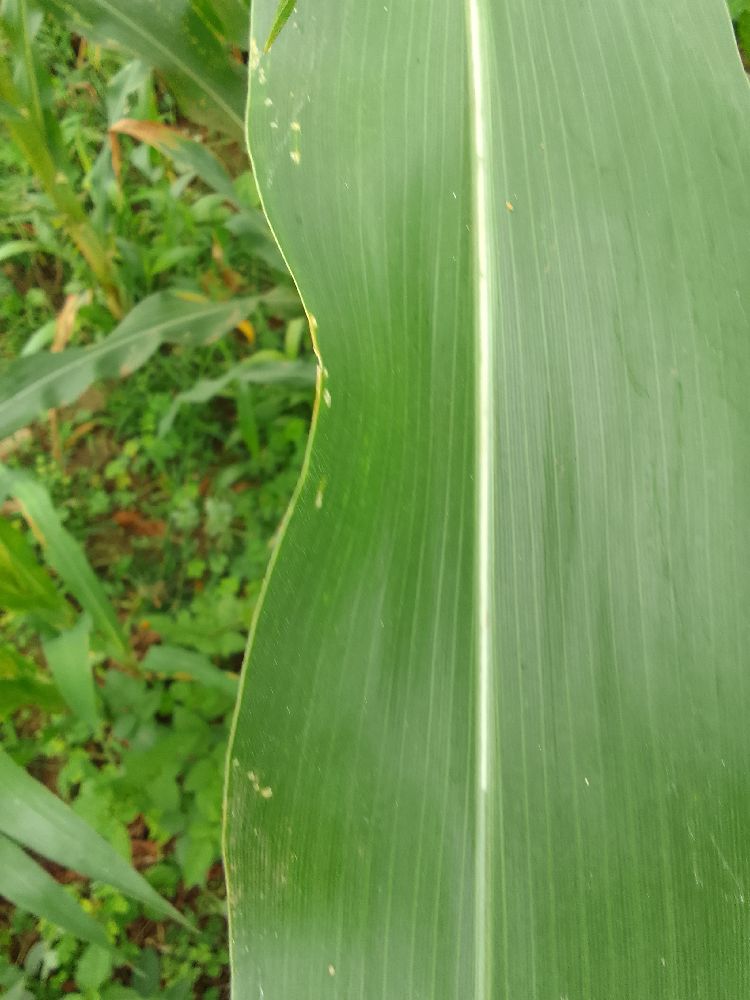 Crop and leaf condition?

maize, healthy
